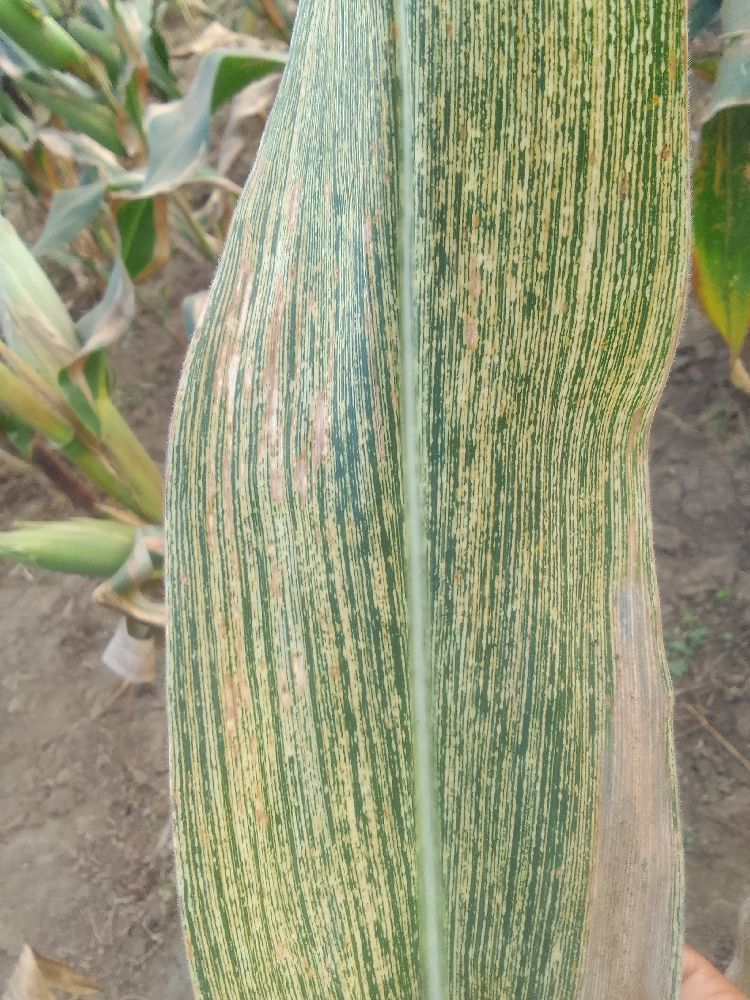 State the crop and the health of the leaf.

maize, maize streak virus
